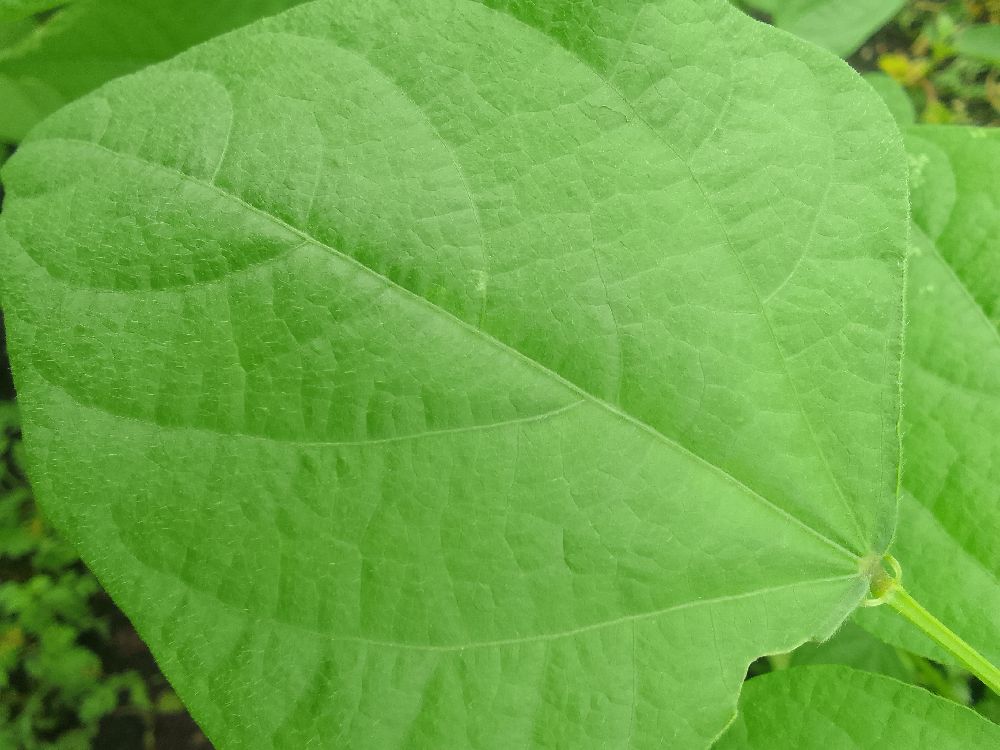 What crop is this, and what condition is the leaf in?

common bean, healthy
